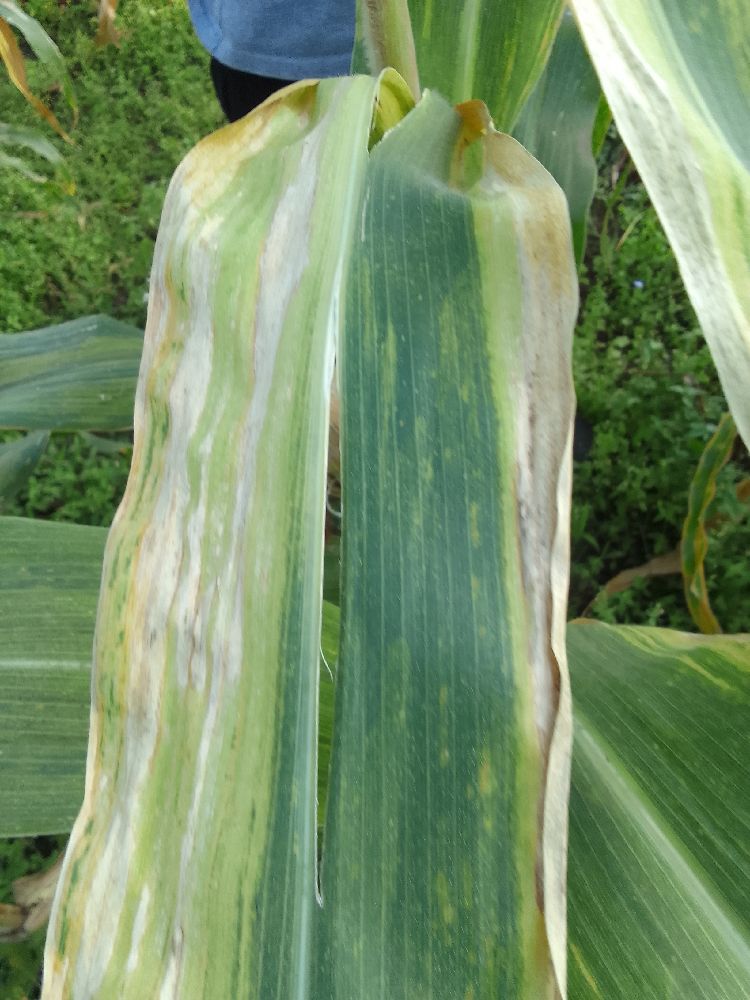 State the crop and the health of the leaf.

maize, maize lethal necrosis
